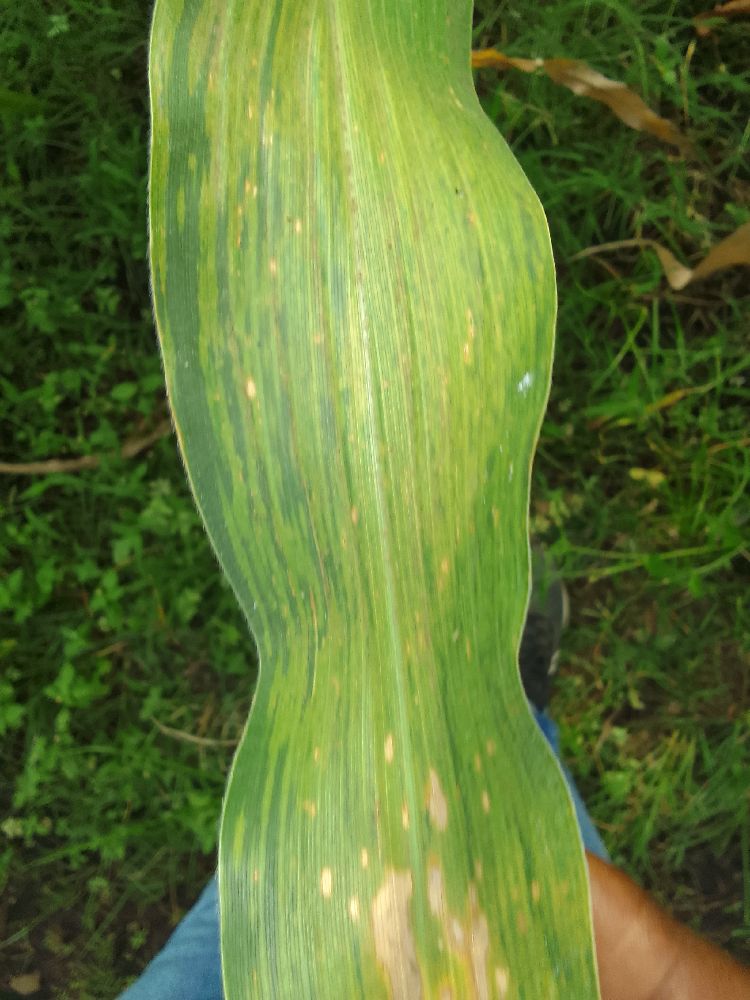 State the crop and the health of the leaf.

maize, maize lethal necrosis
